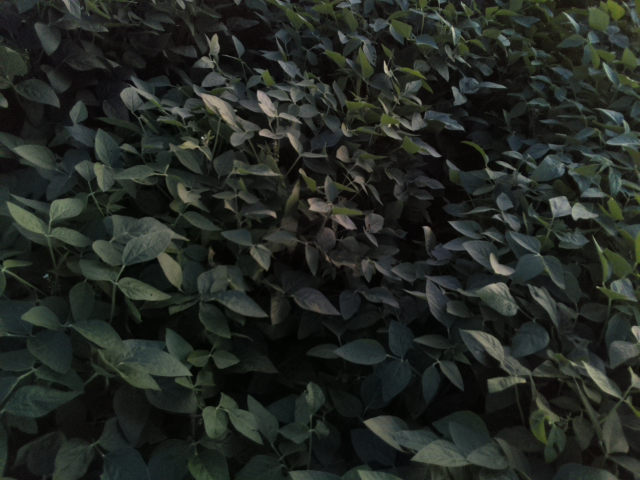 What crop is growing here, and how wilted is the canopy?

soybean, leaves with no wilting
